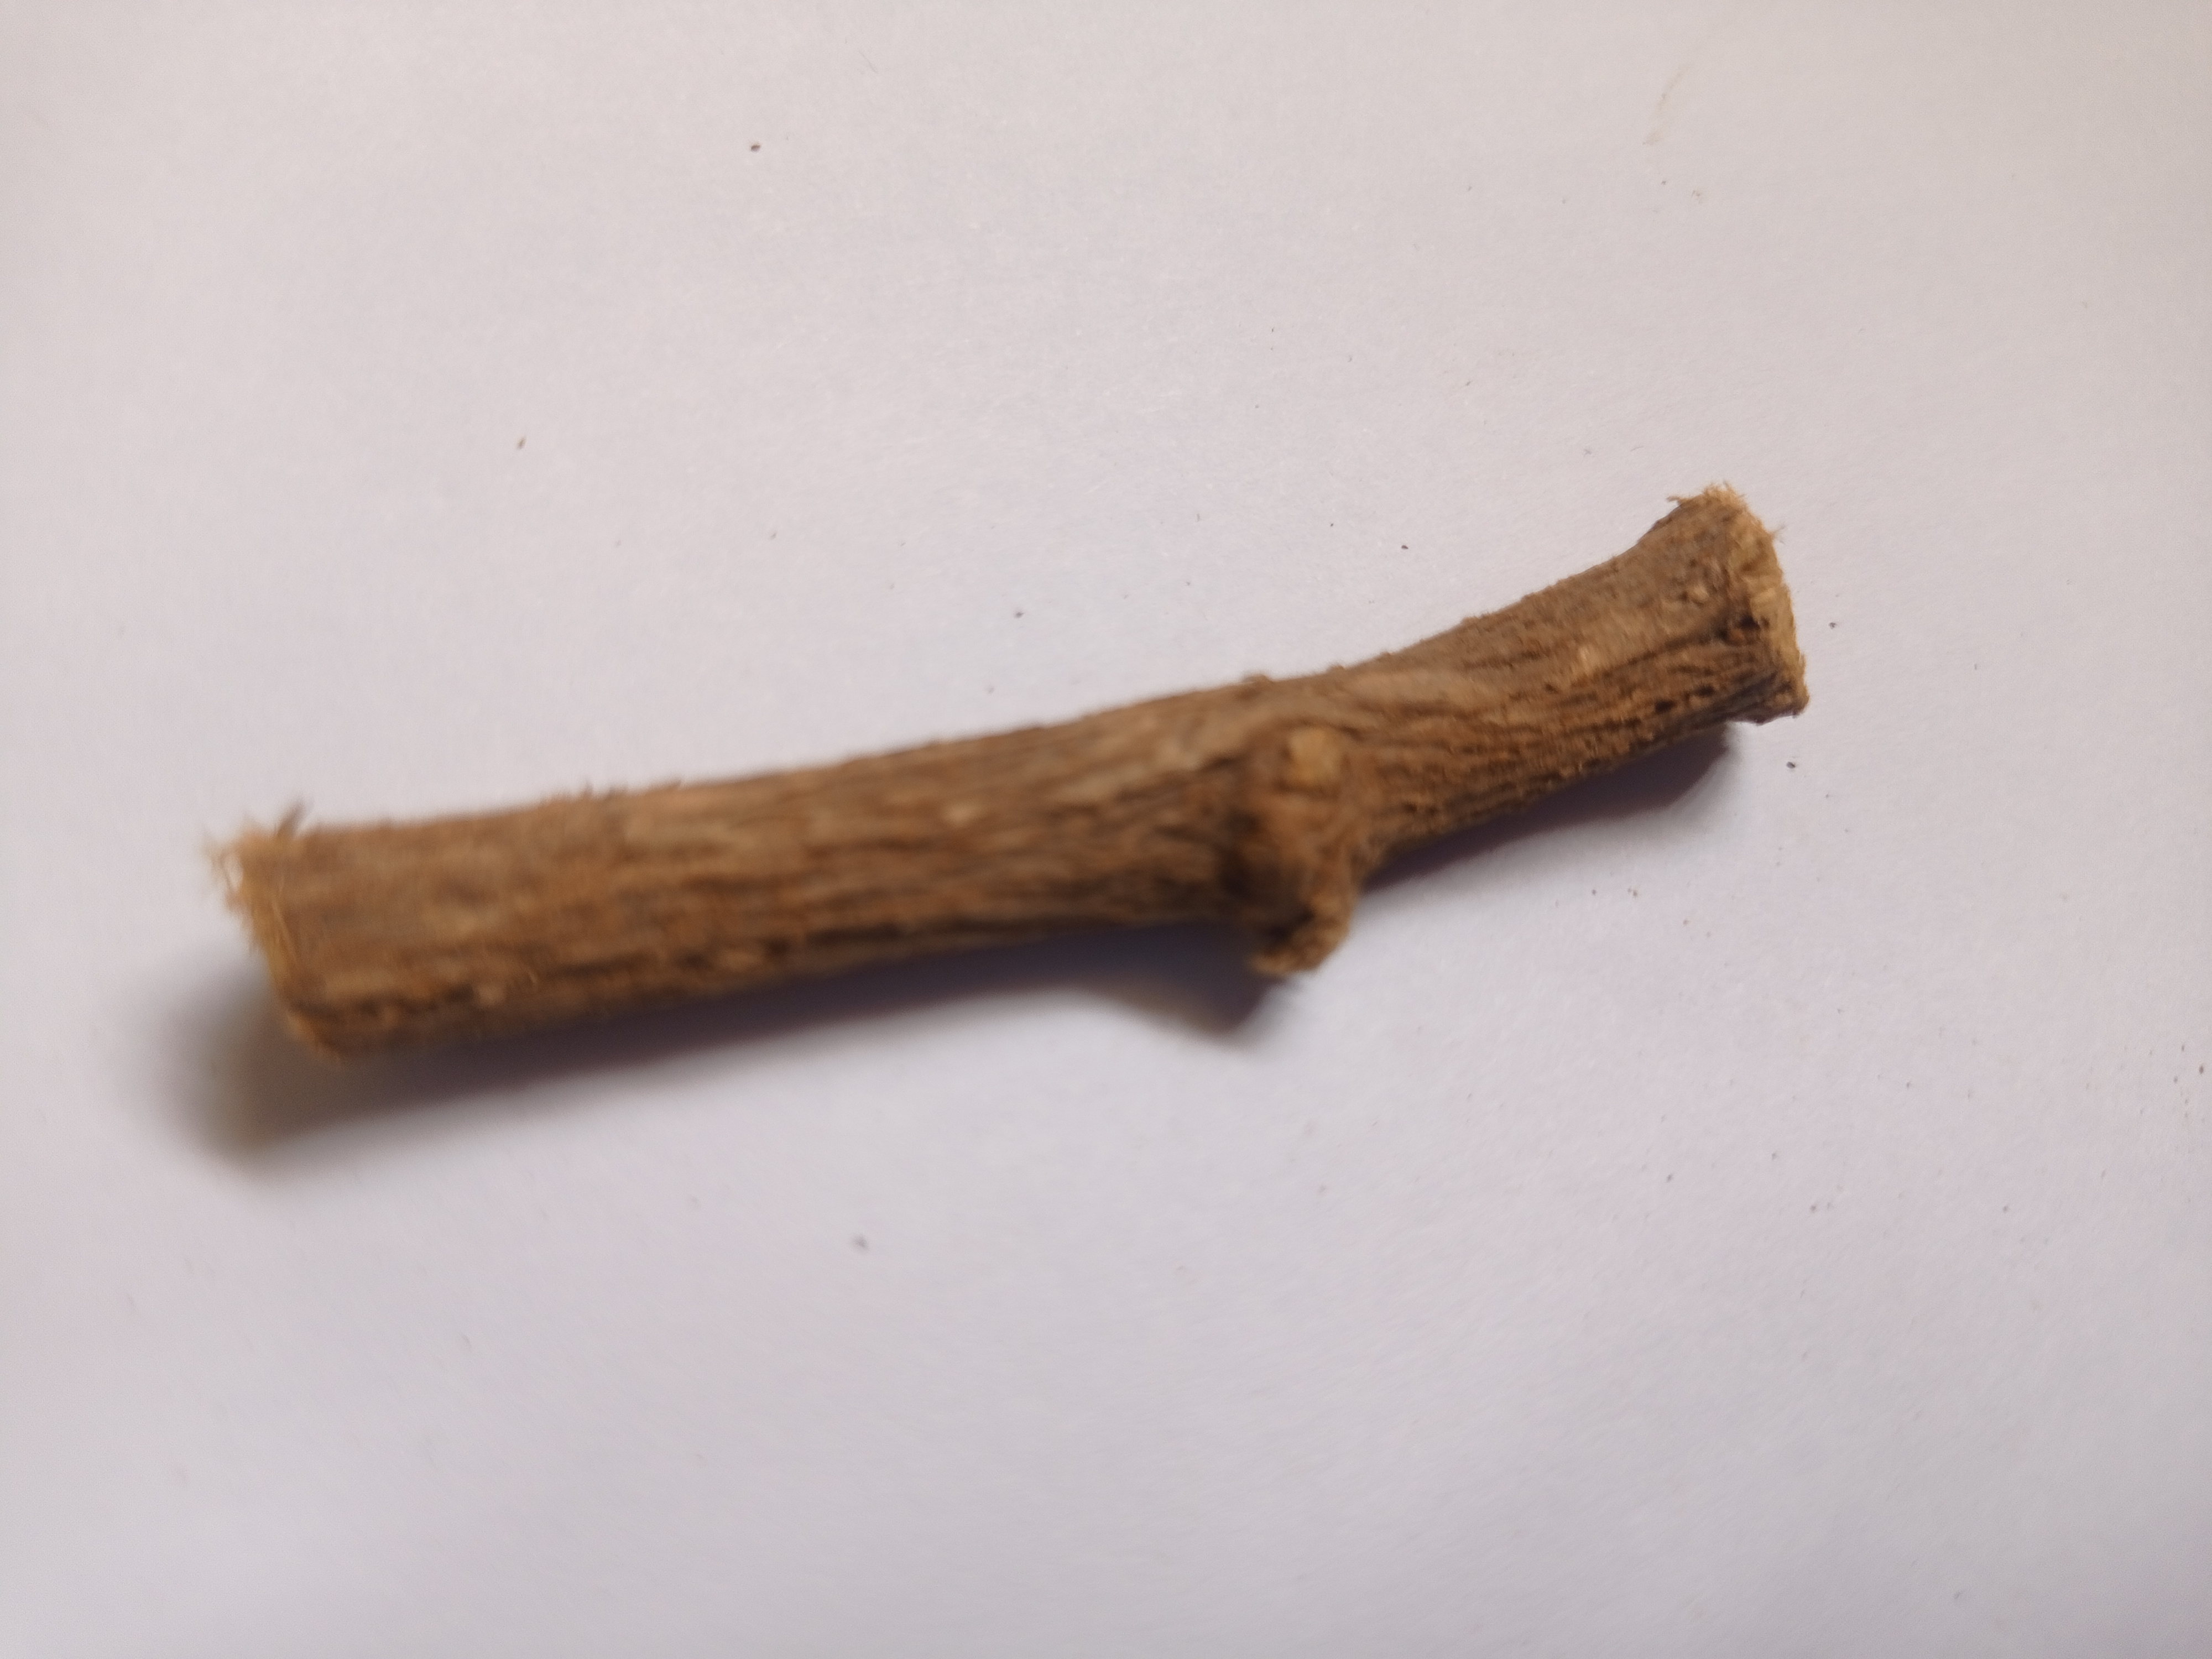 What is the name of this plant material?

jesthamadh
